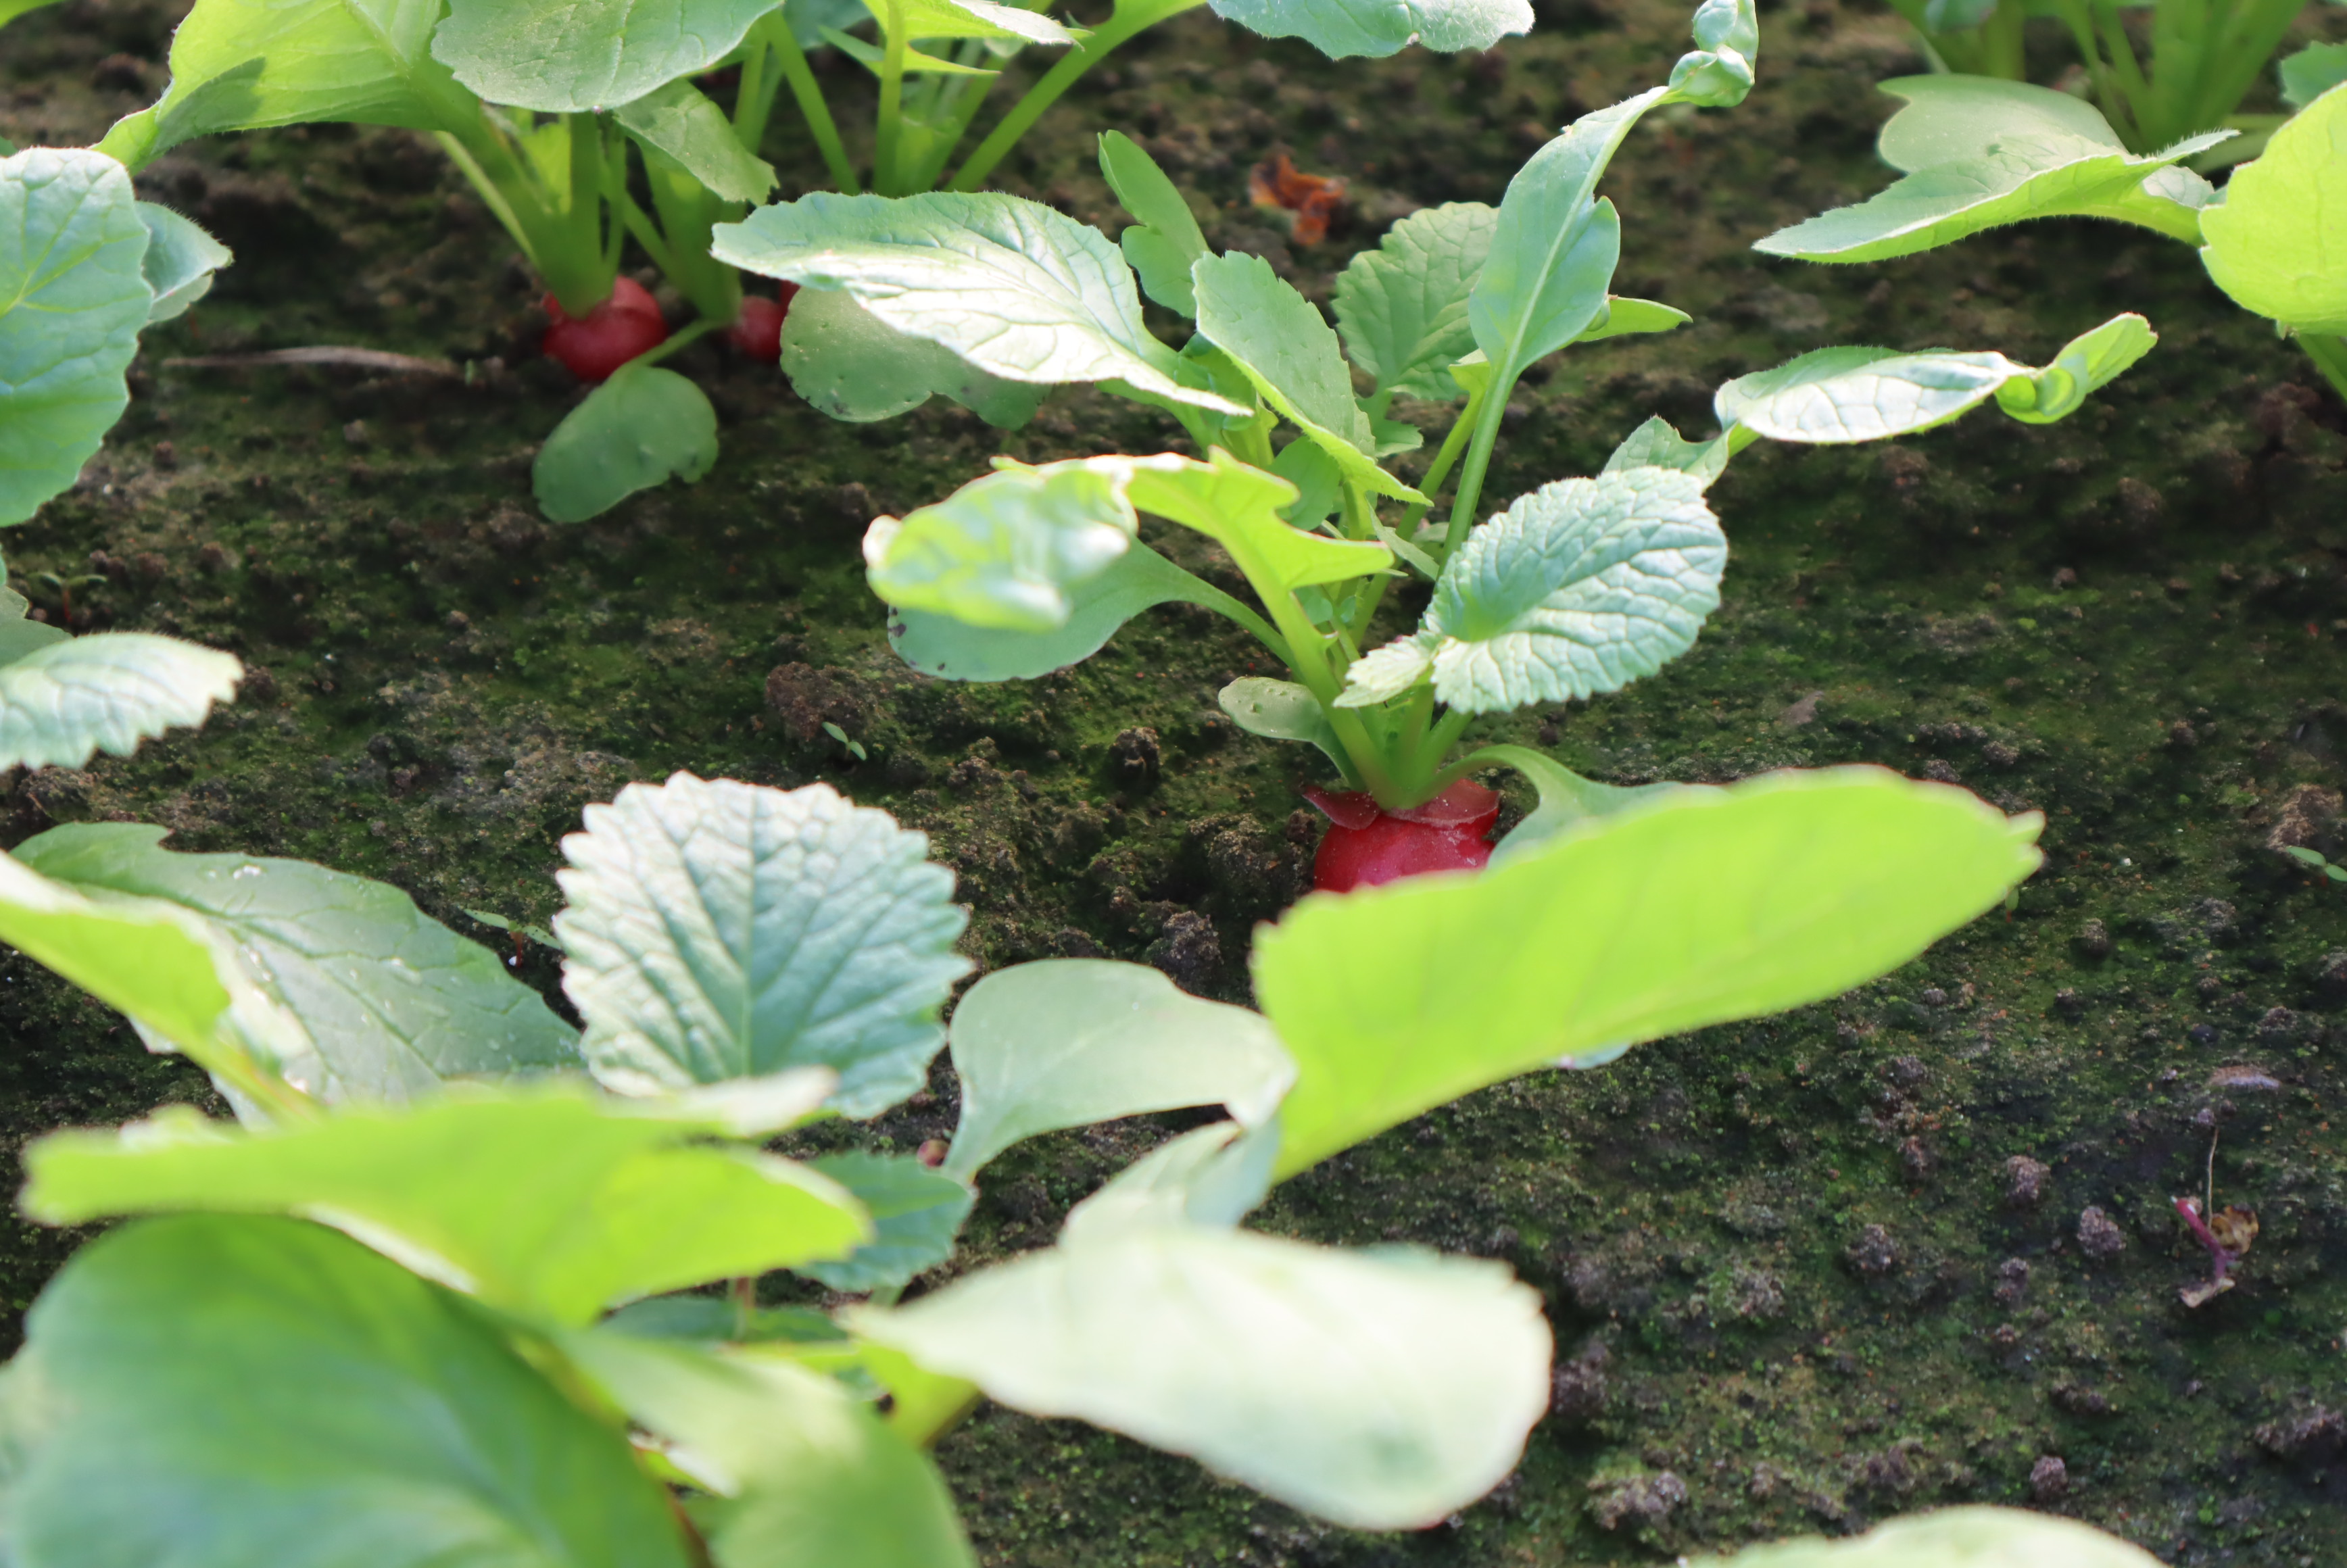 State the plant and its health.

radish, healthy
